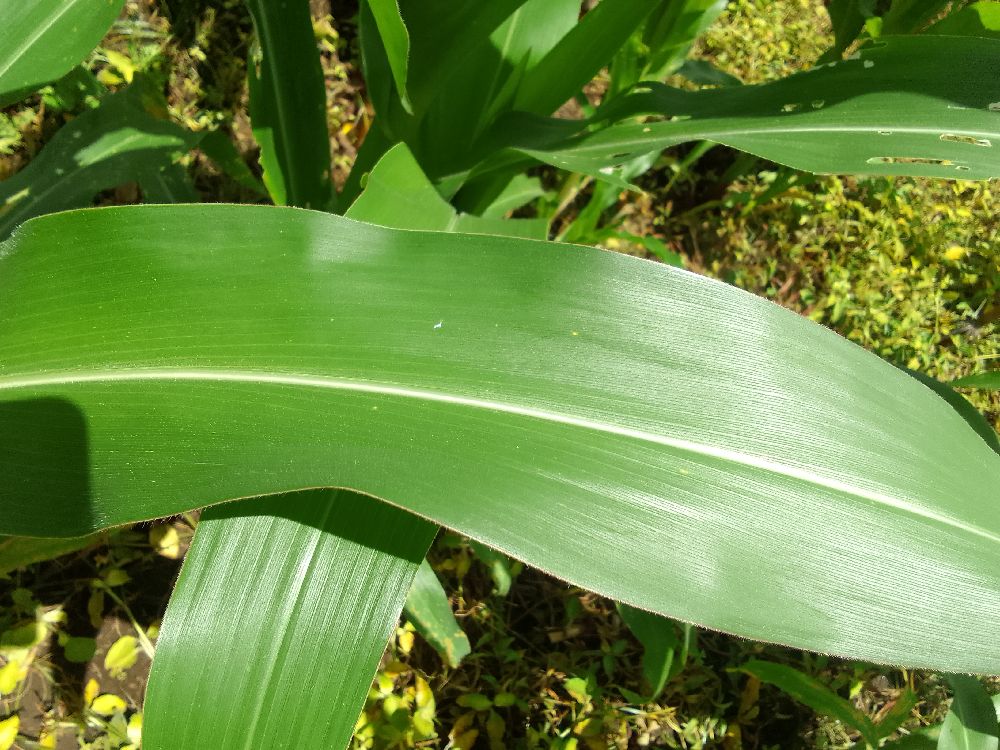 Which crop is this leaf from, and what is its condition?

maize, healthy
